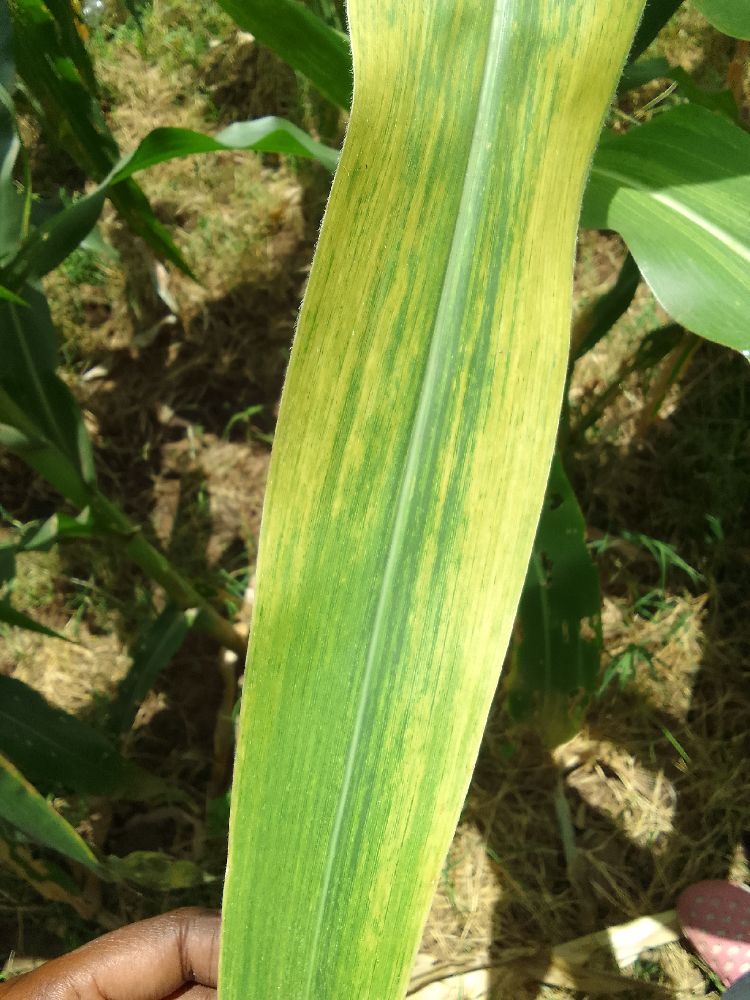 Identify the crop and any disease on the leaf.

maize, maize lethal necrosis
